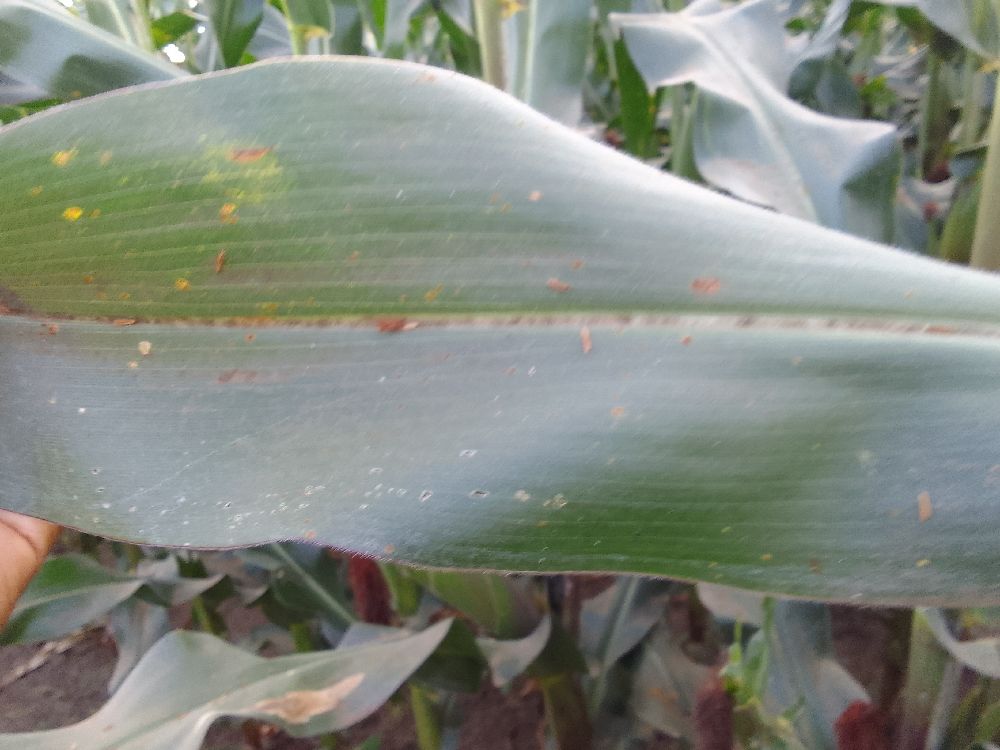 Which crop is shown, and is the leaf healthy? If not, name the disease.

maize, healthy
